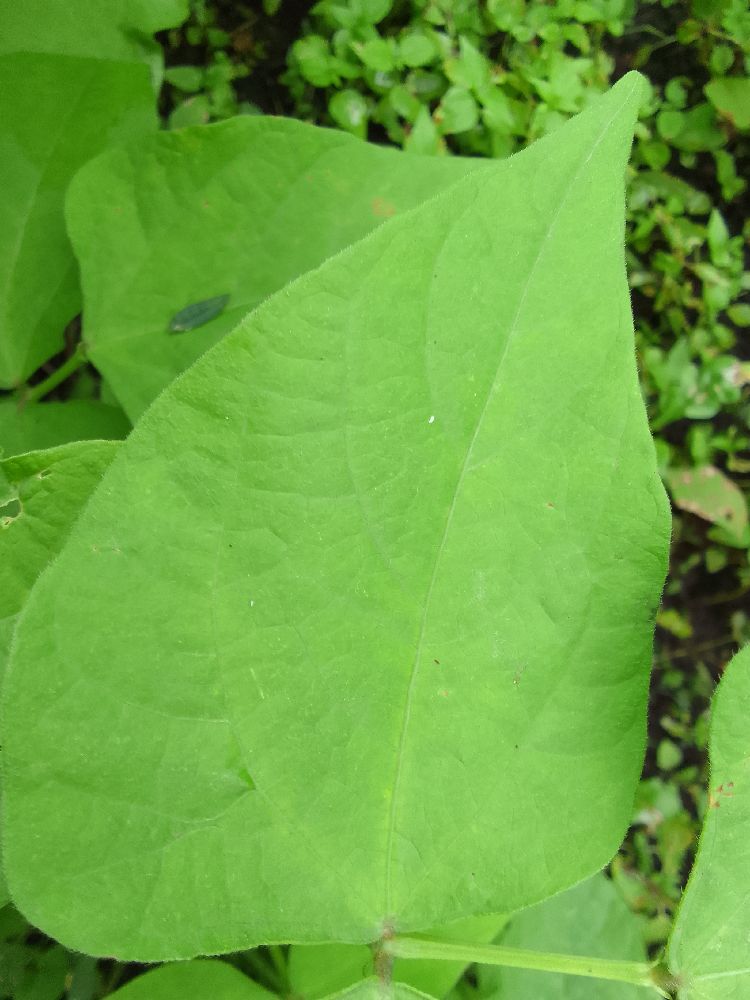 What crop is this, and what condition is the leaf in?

common bean, healthy
